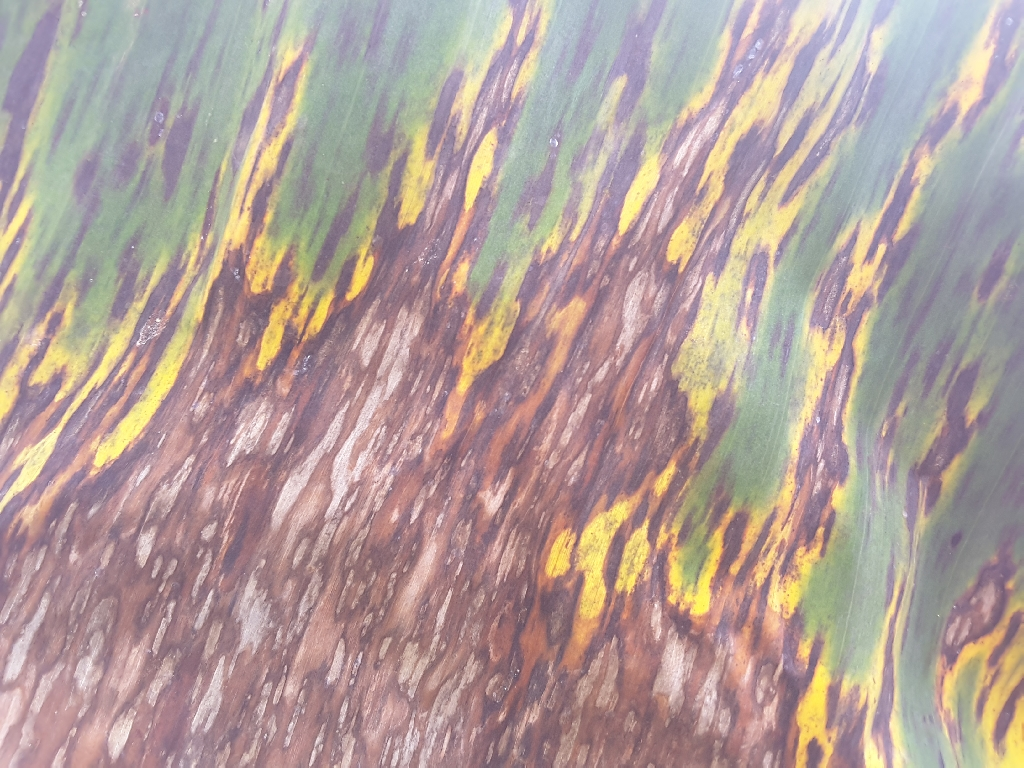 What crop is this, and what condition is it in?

banana, black sigatoka
